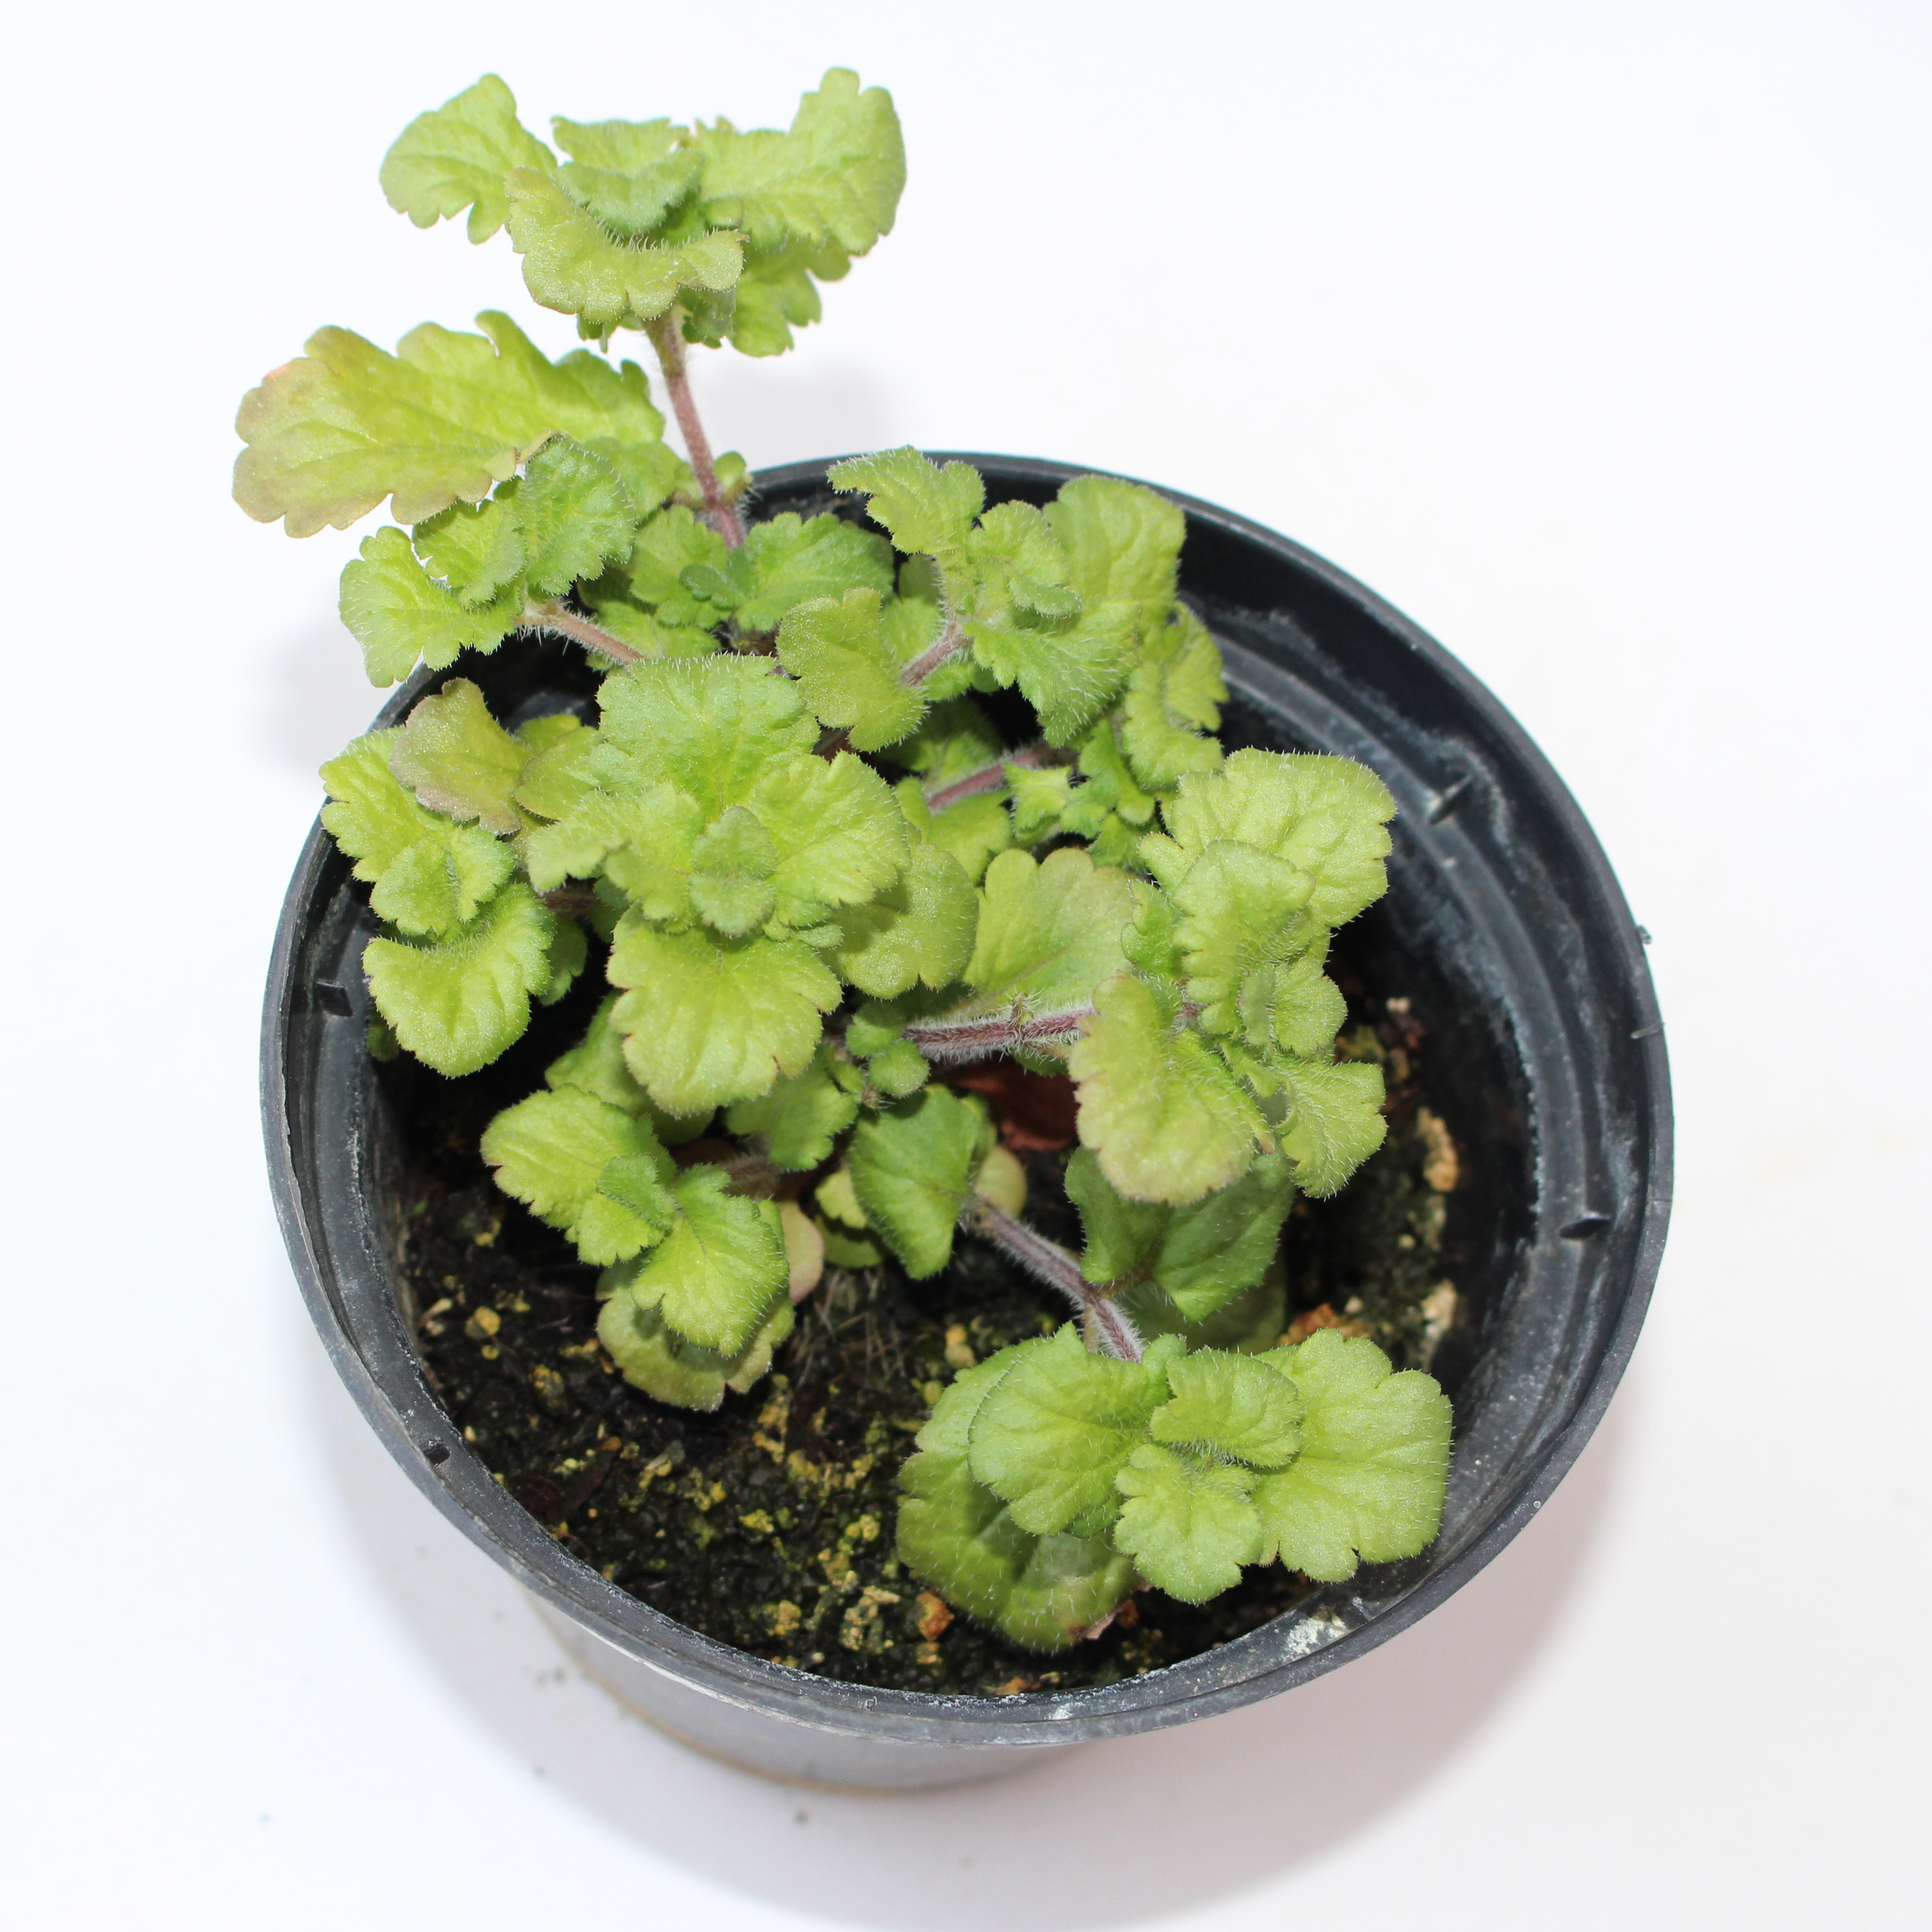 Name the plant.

Veronica persica
